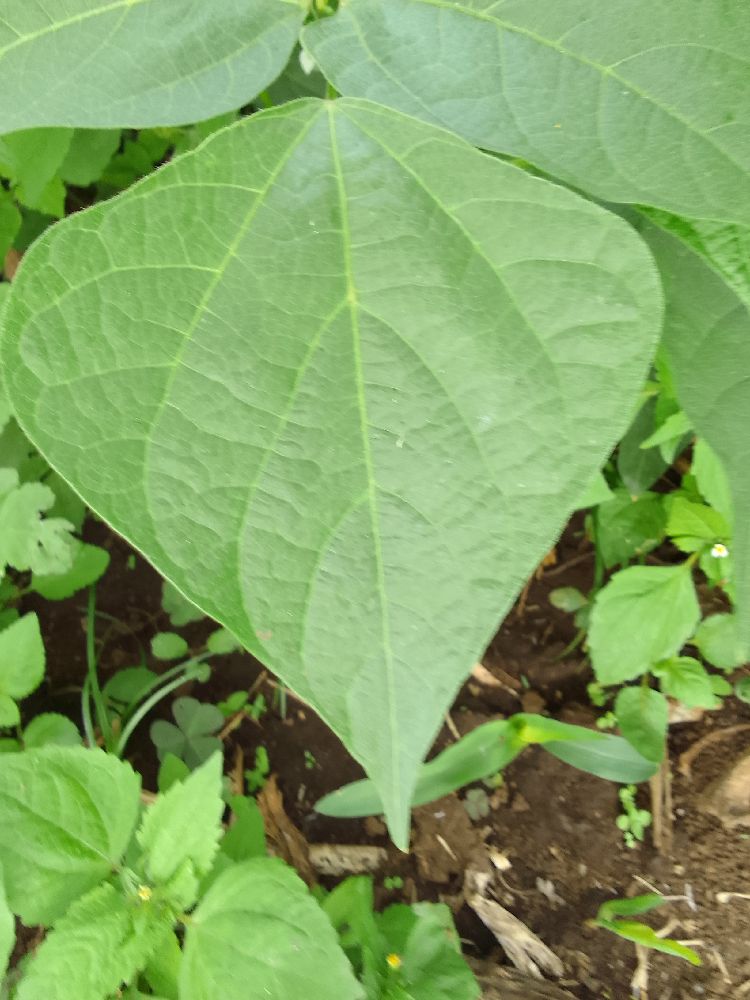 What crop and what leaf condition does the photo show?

common bean, healthy
